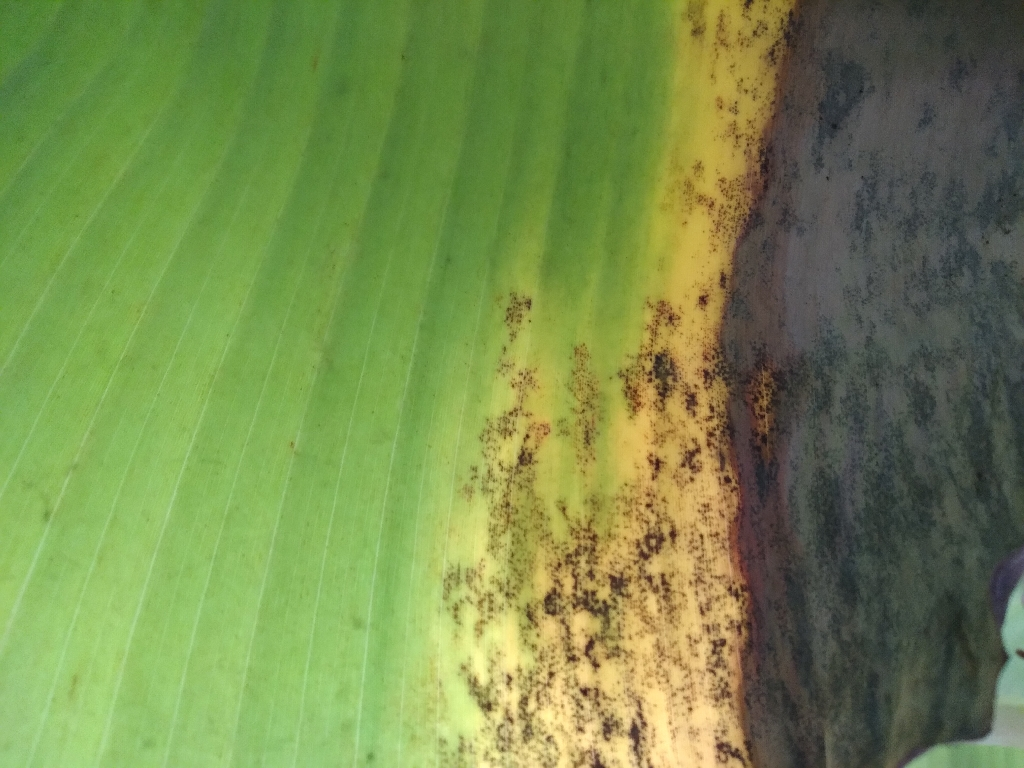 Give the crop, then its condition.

banana, black sigatoka
